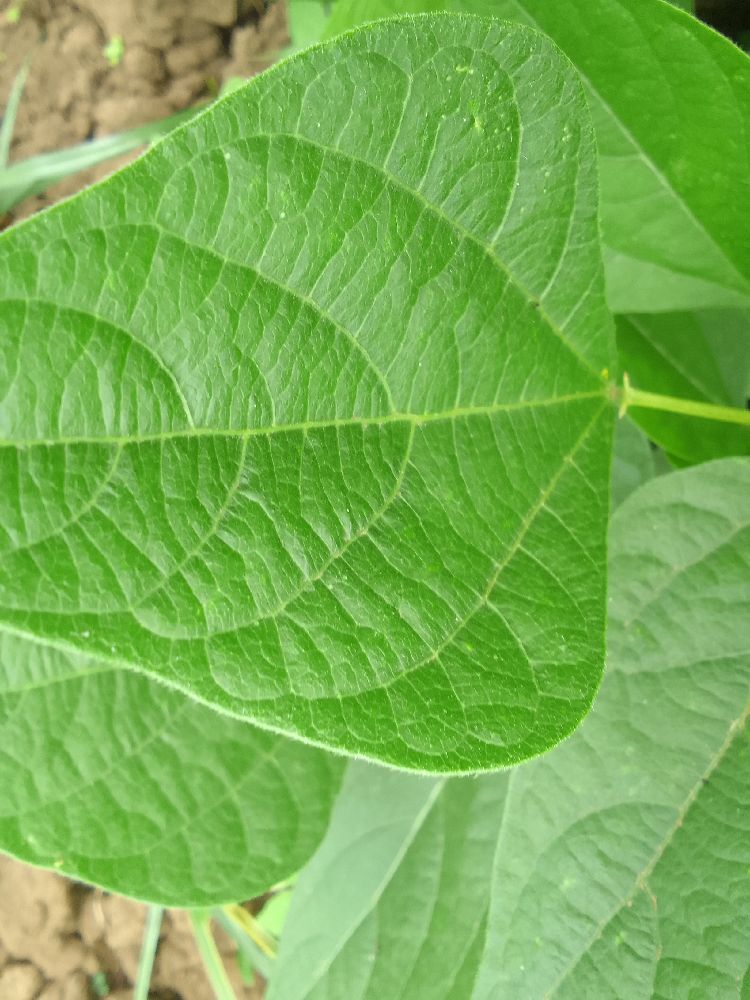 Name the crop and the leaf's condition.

common bean, healthy
